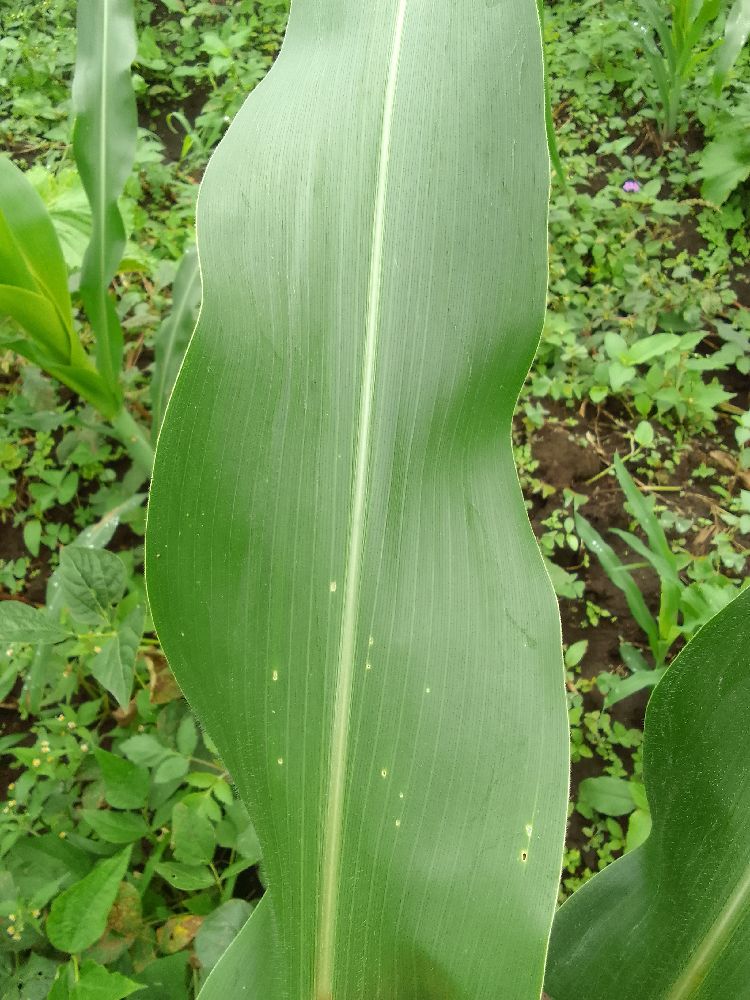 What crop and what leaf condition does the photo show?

maize, healthy
